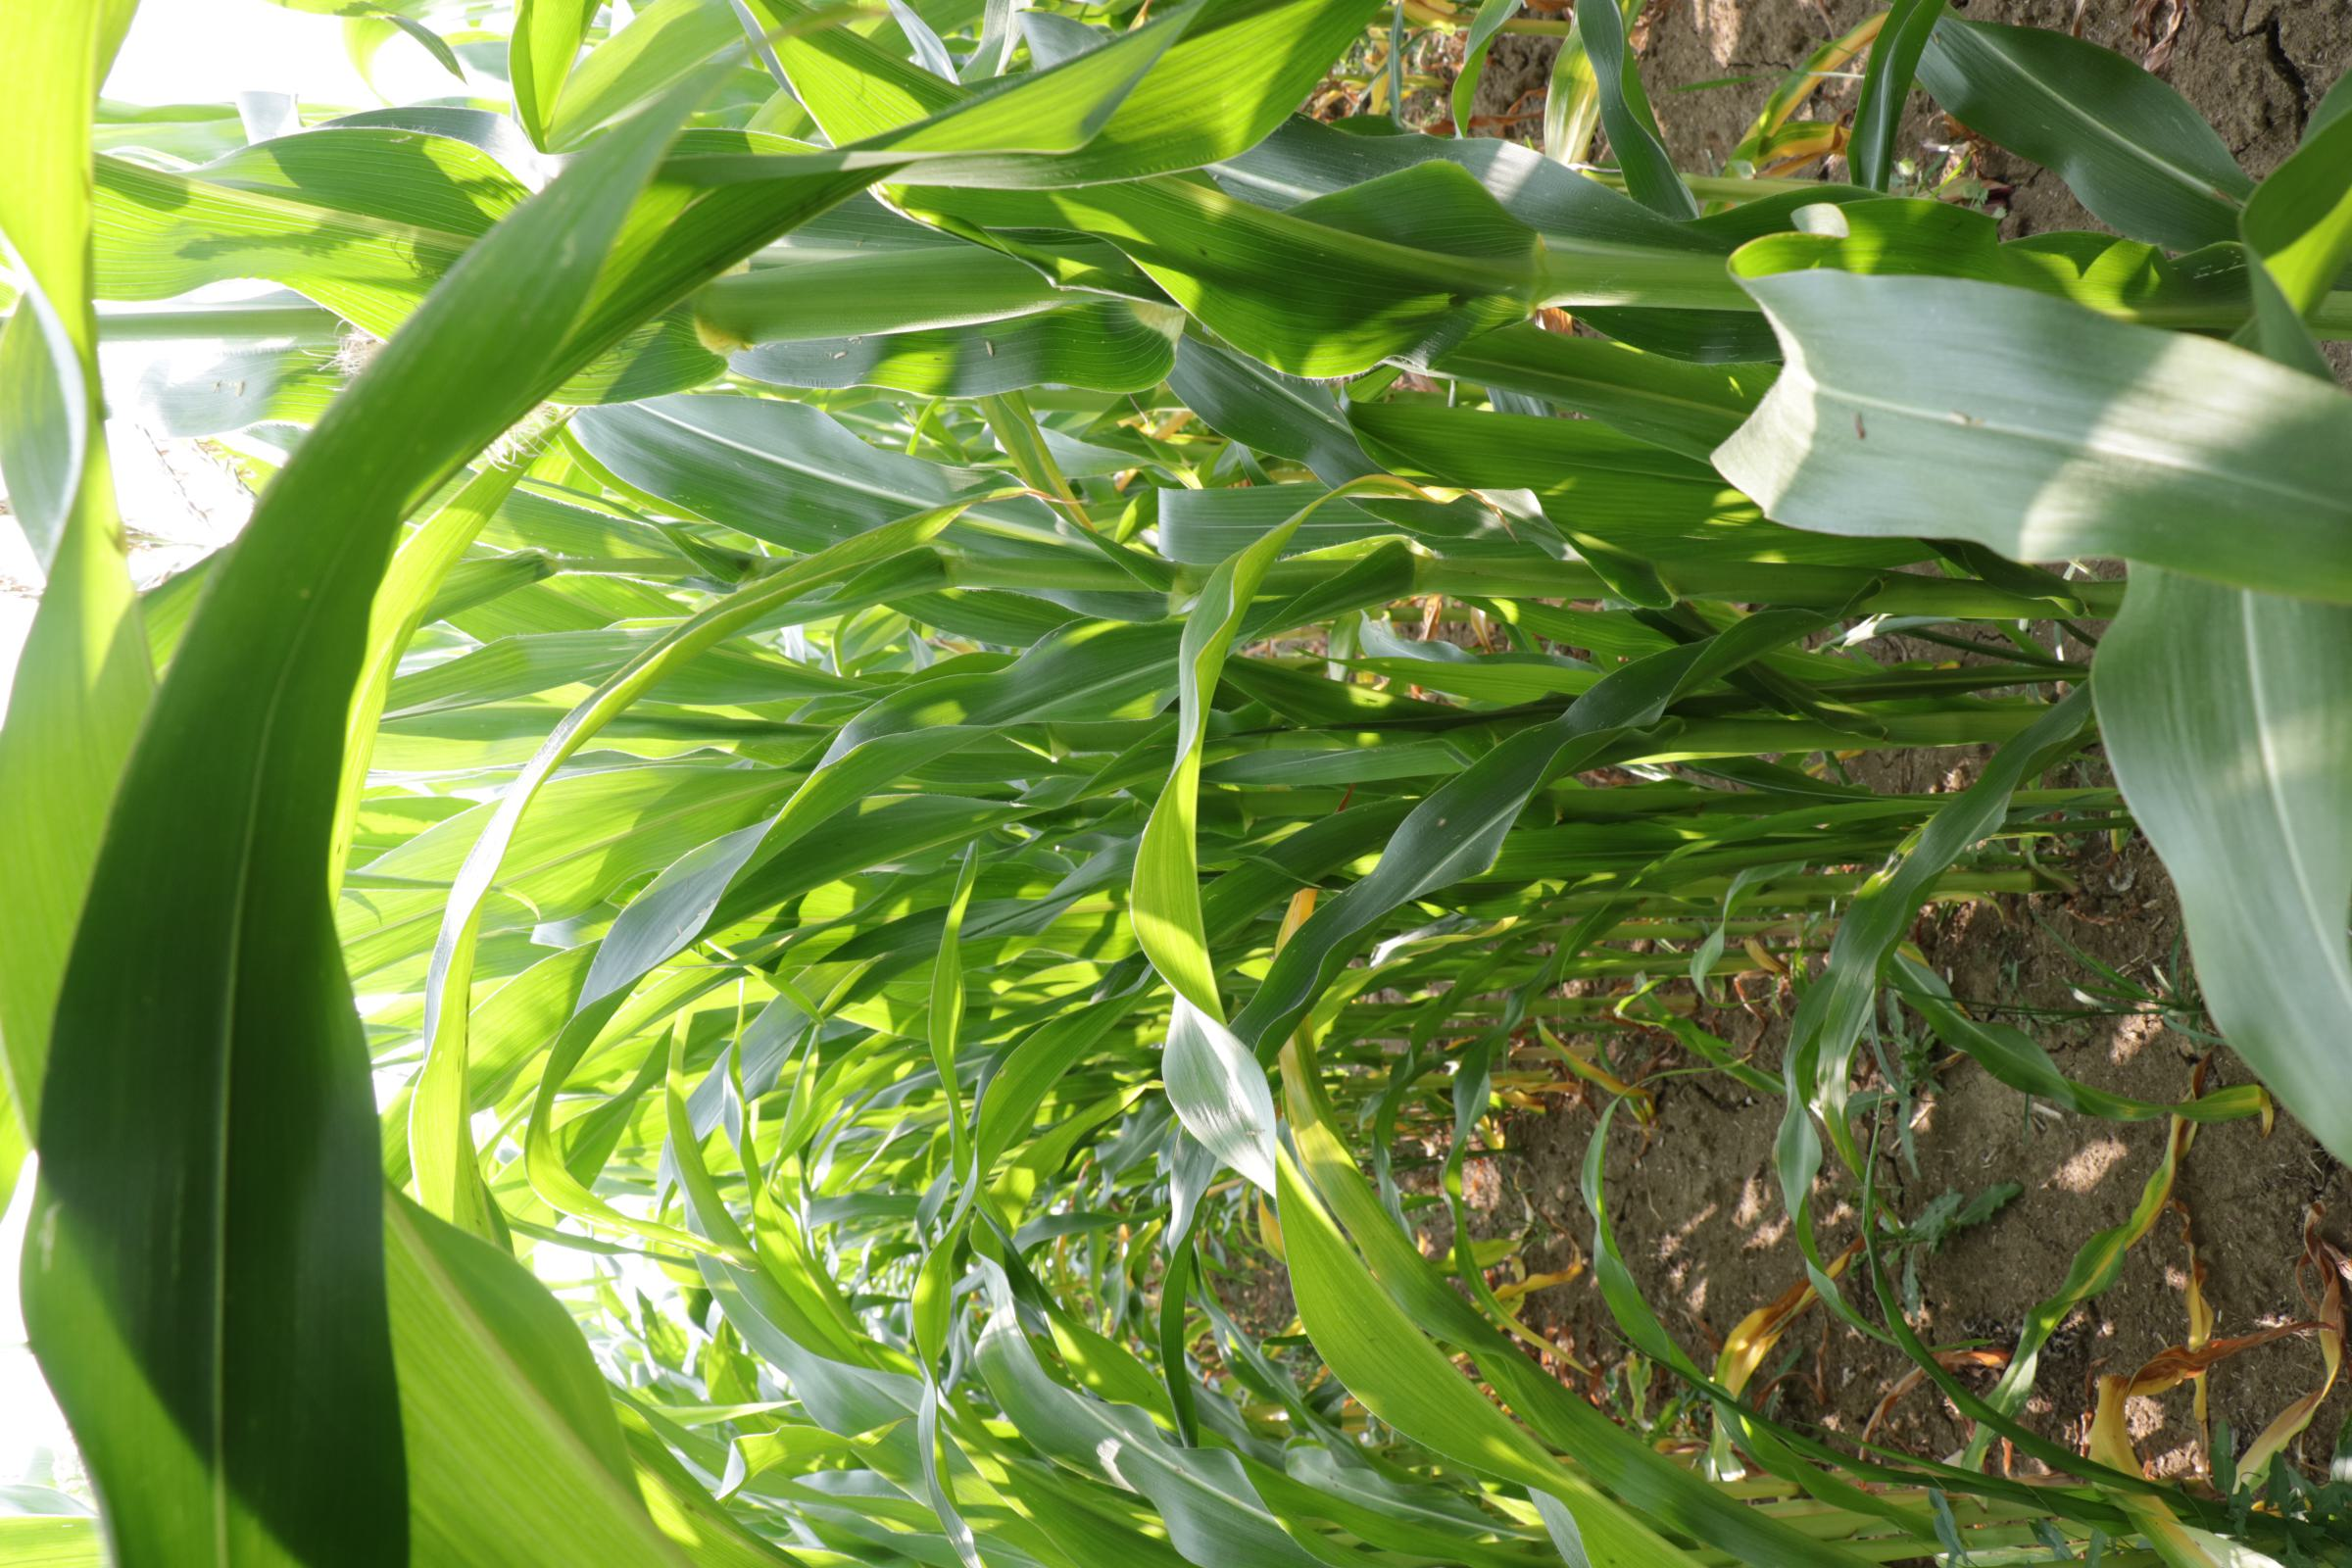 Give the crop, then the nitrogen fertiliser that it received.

maize, reduced nitrogen fertilisation
